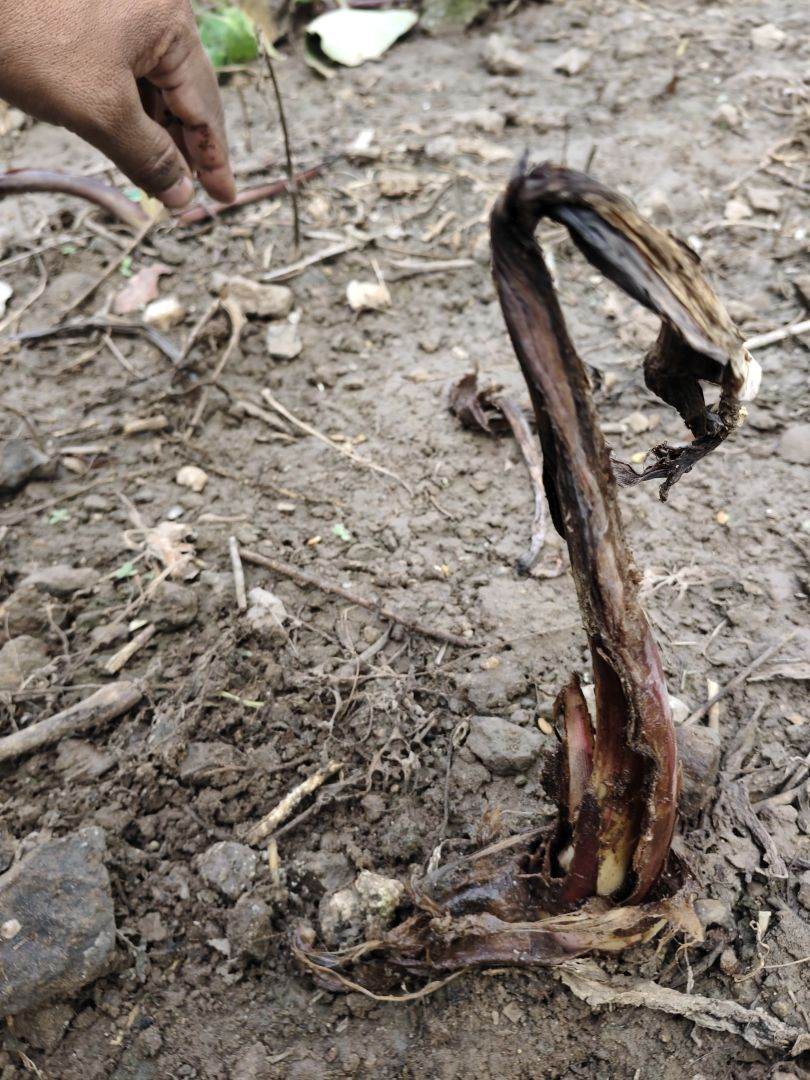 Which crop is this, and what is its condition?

taro, root rot
